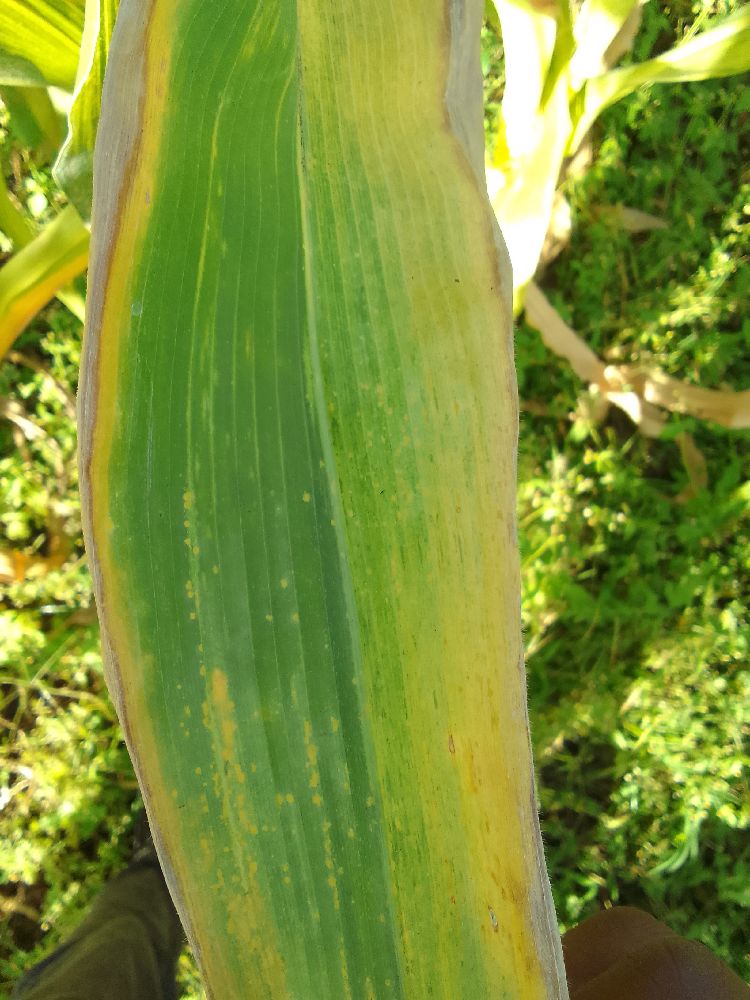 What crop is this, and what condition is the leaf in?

maize, maize lethal necrosis
